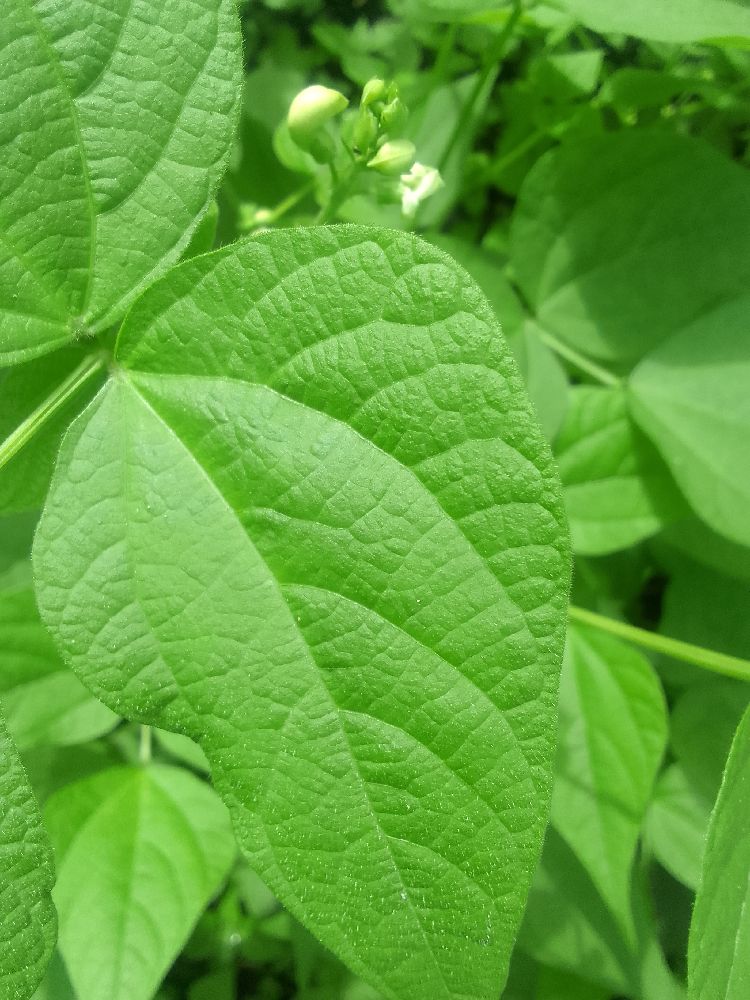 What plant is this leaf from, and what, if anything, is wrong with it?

common bean, healthy
